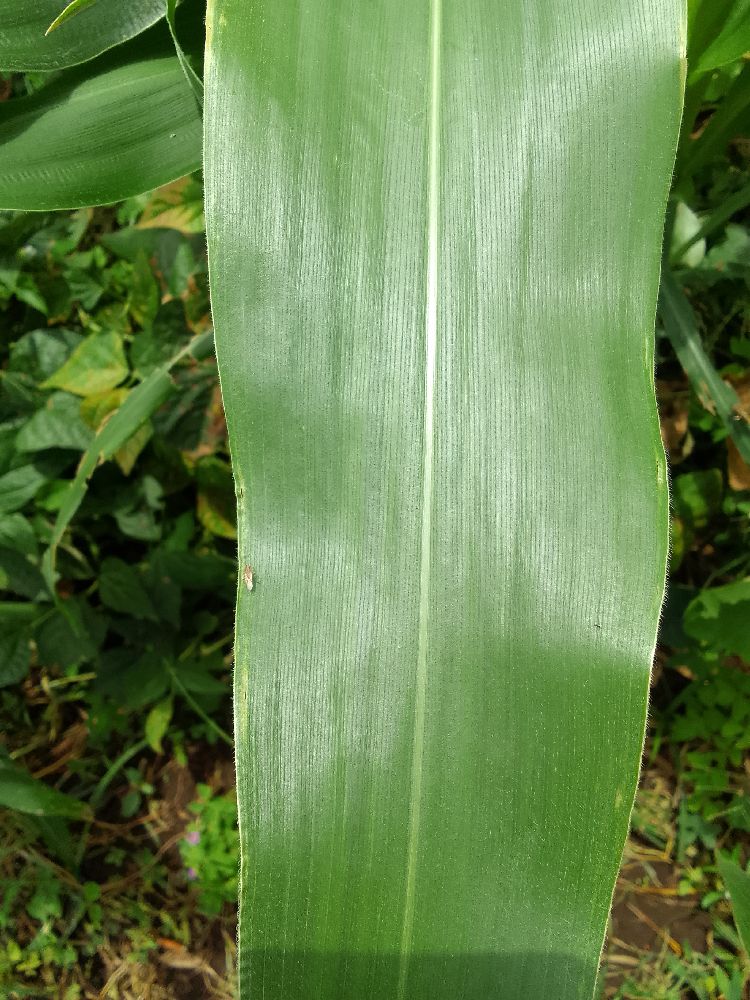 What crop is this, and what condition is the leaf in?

maize, healthy
